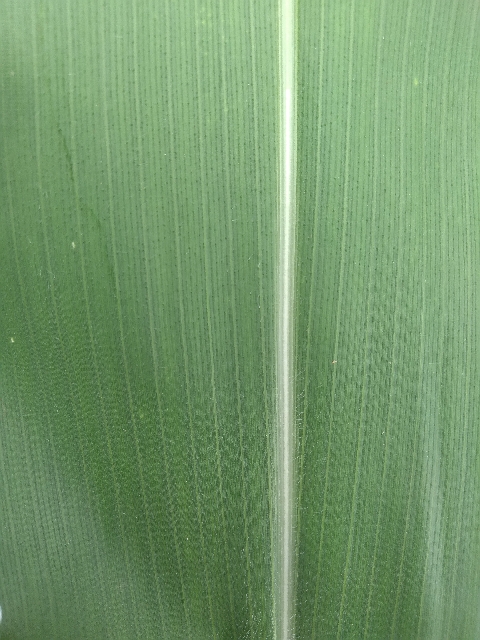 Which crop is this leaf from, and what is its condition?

maize, healthy
